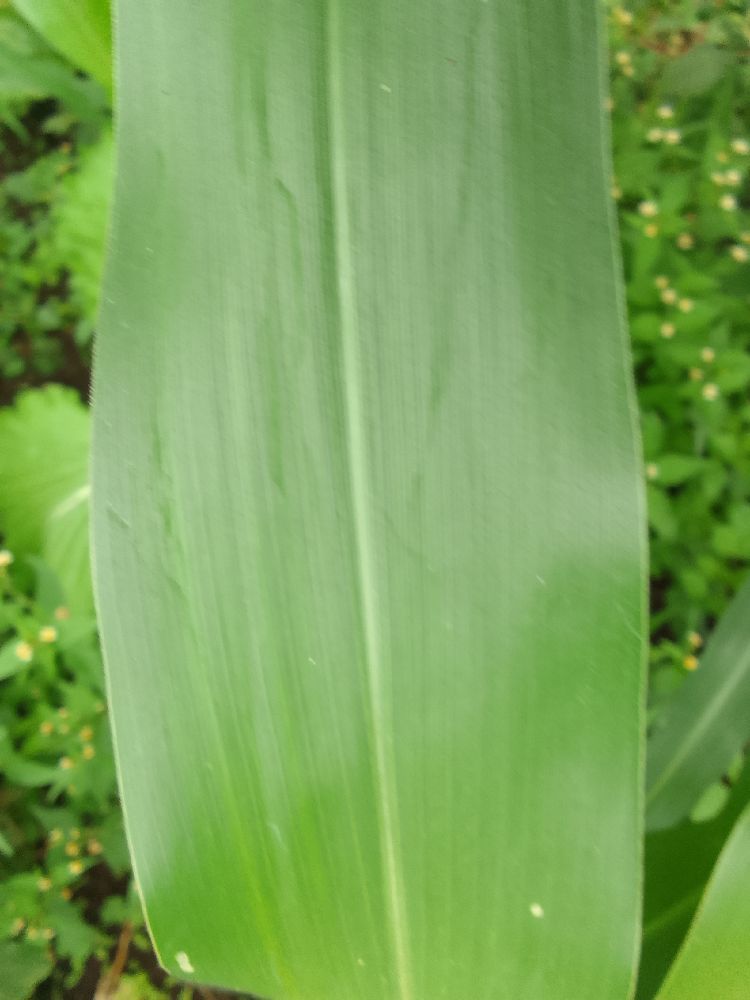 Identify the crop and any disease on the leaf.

maize, healthy
